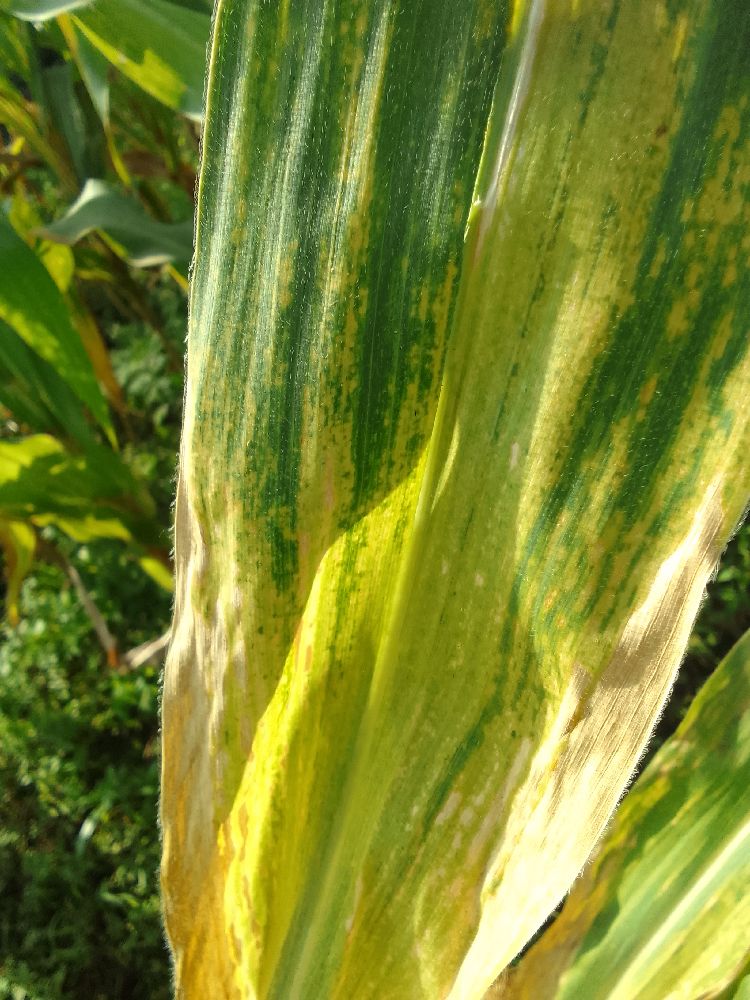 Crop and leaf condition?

maize, maize lethal necrosis
